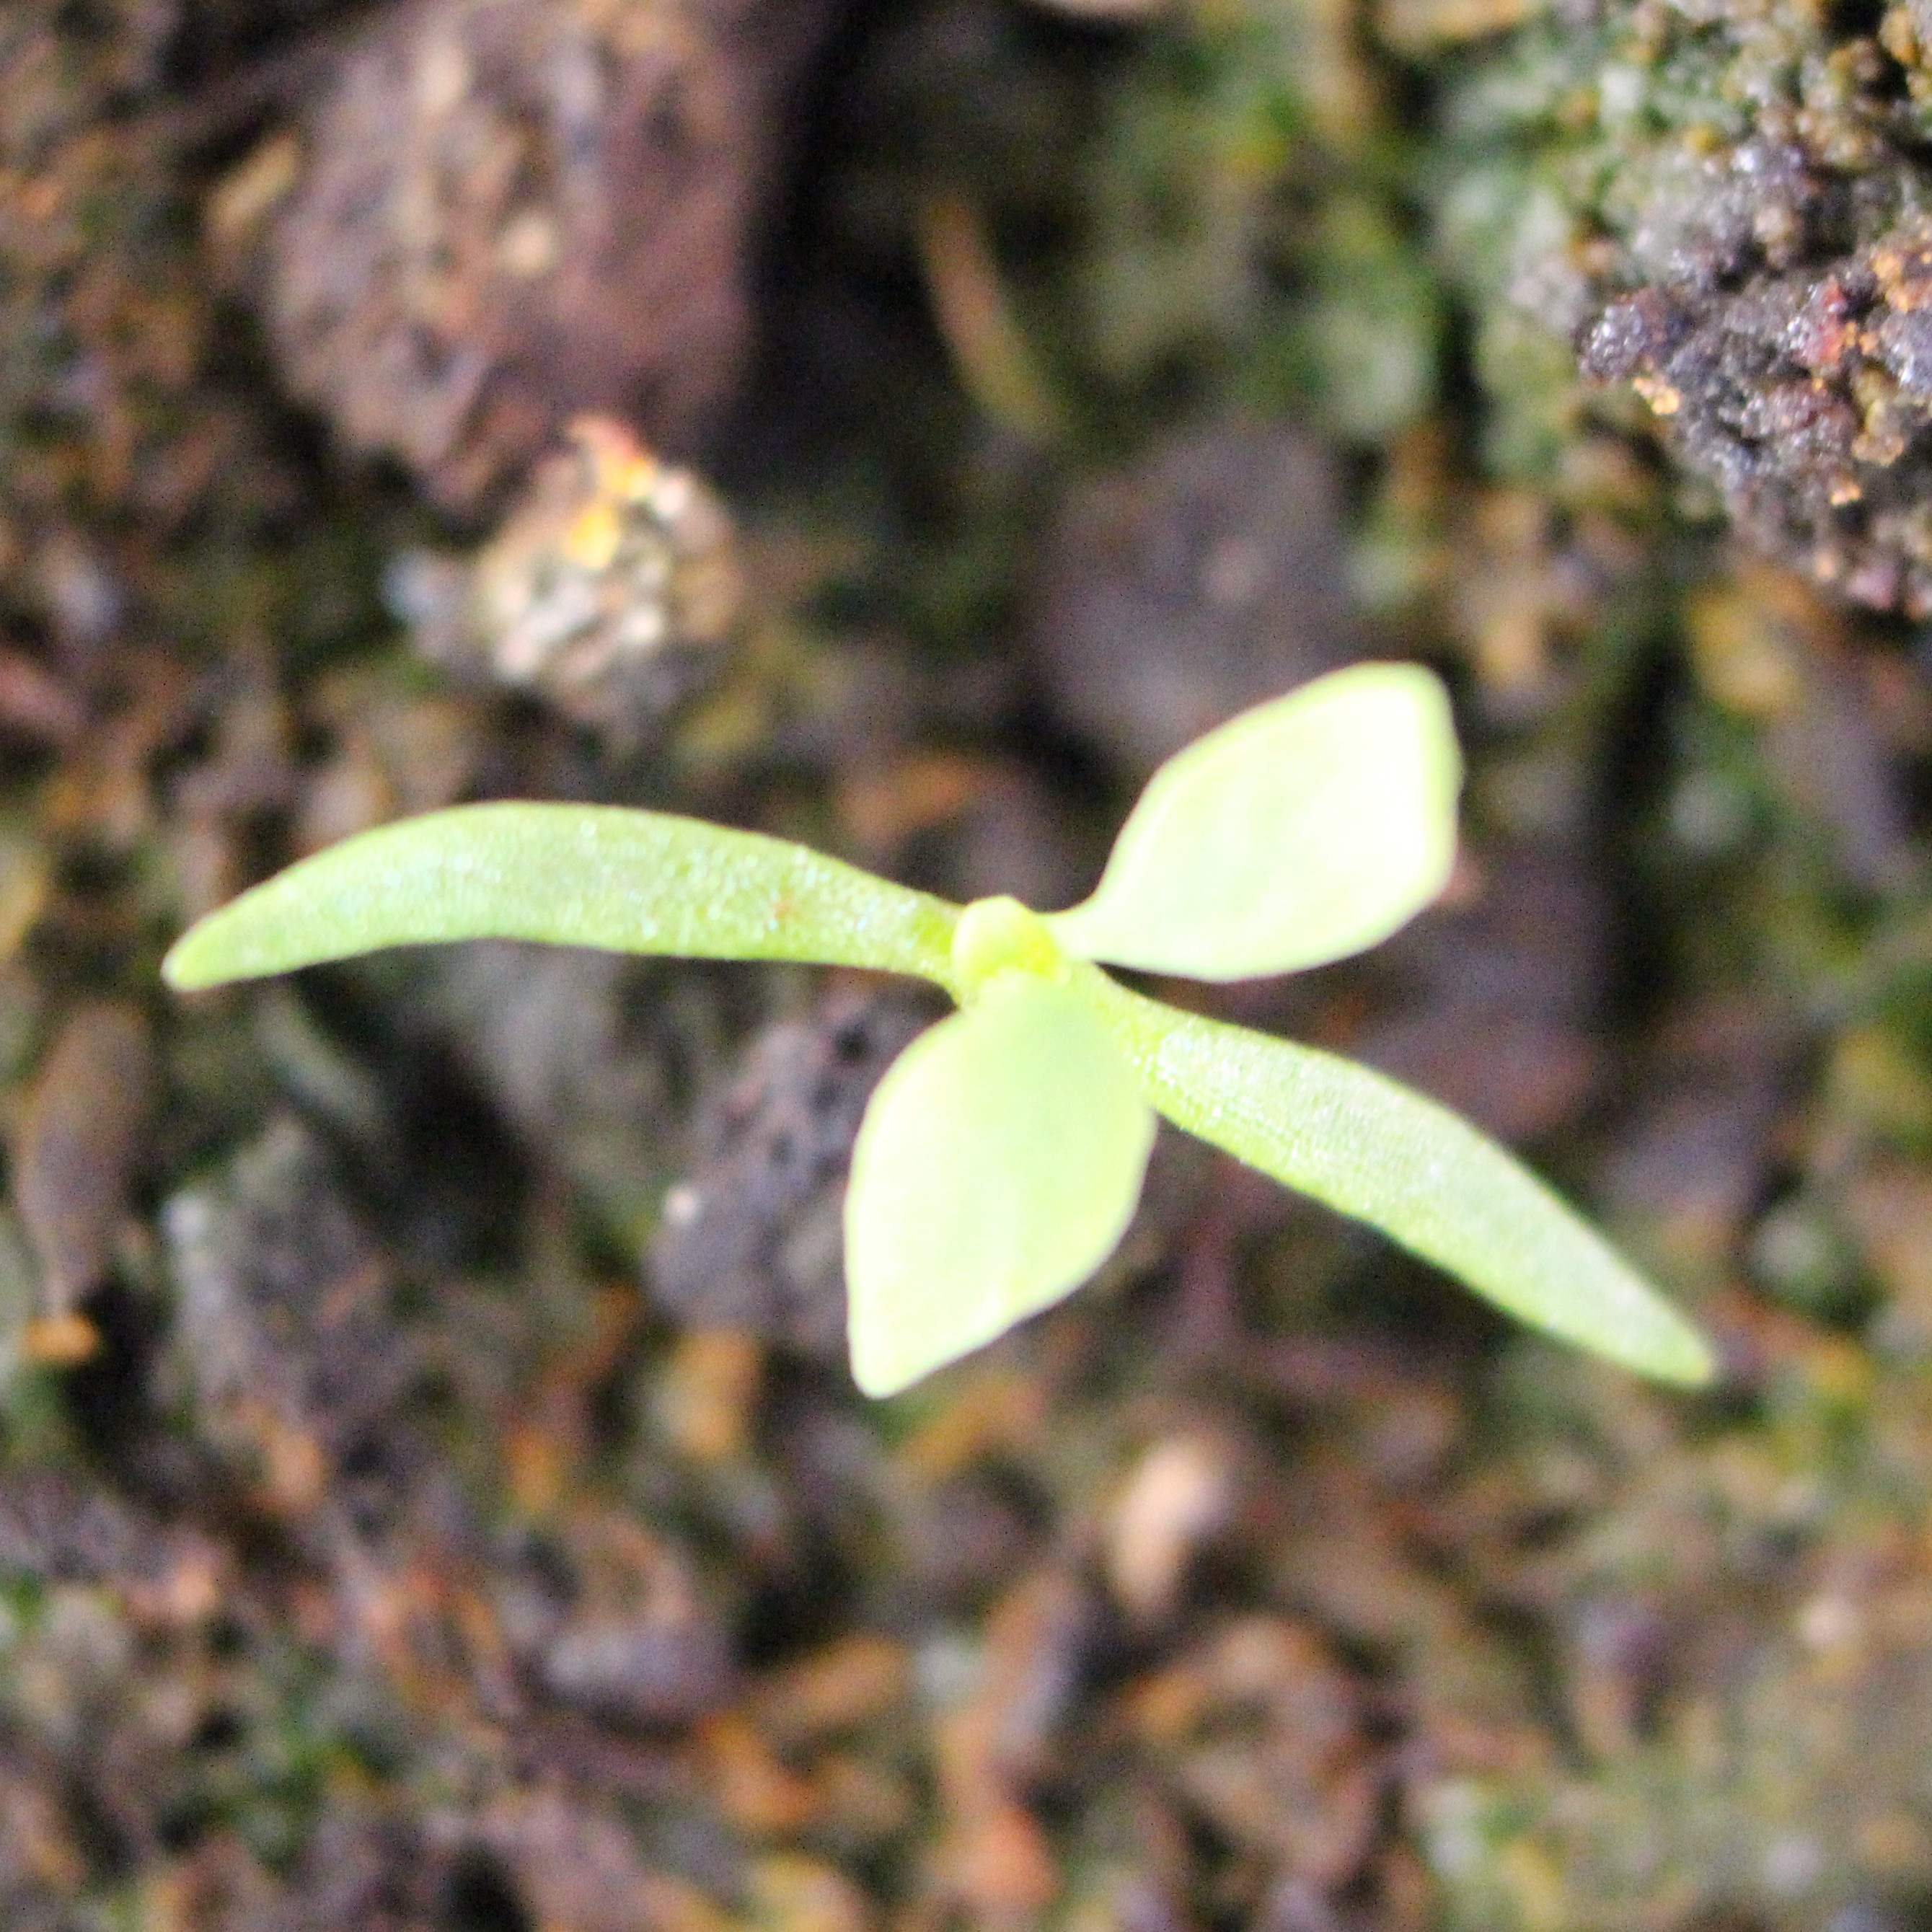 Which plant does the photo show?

Papaver rhoeas
